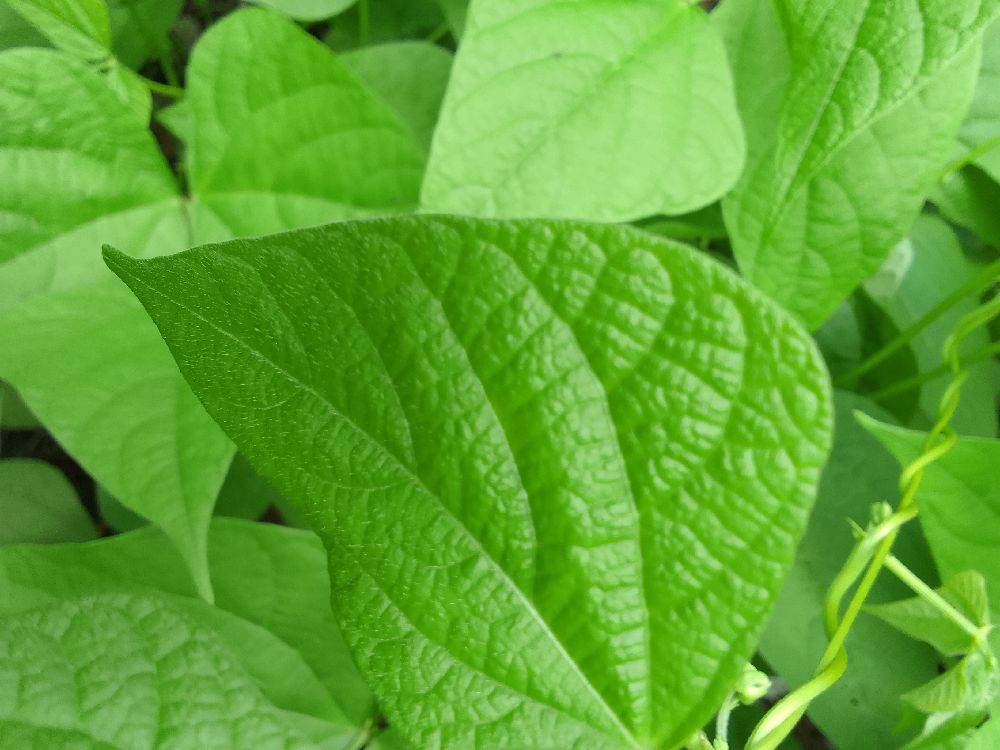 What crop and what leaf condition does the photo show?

common bean, healthy
